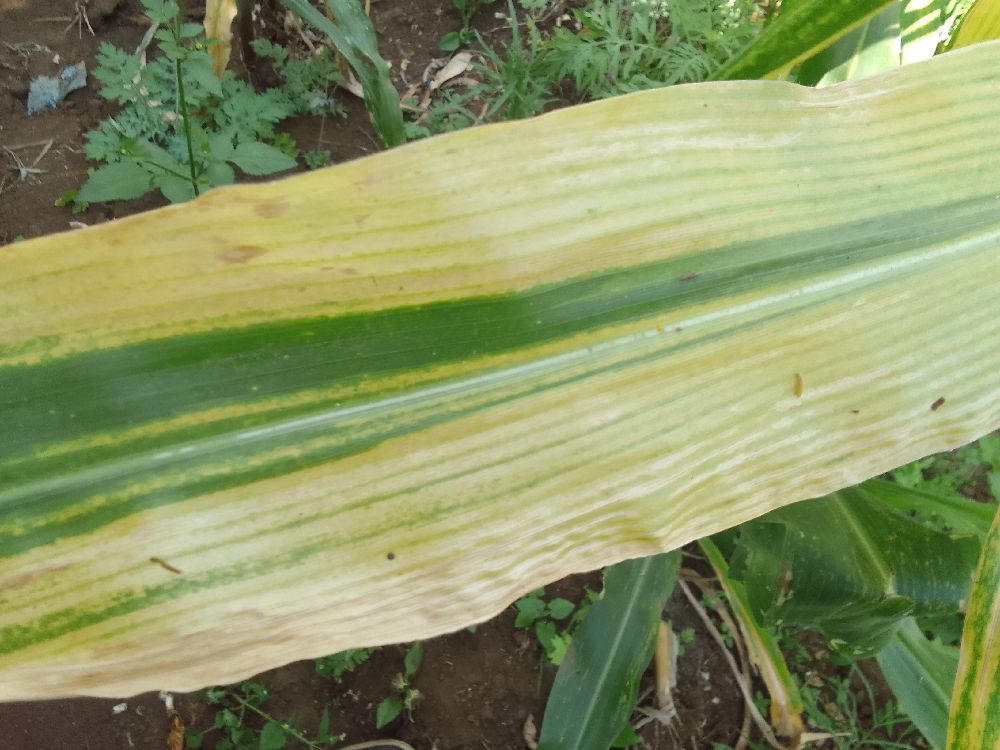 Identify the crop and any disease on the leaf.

maize, maize lethal necrosis
